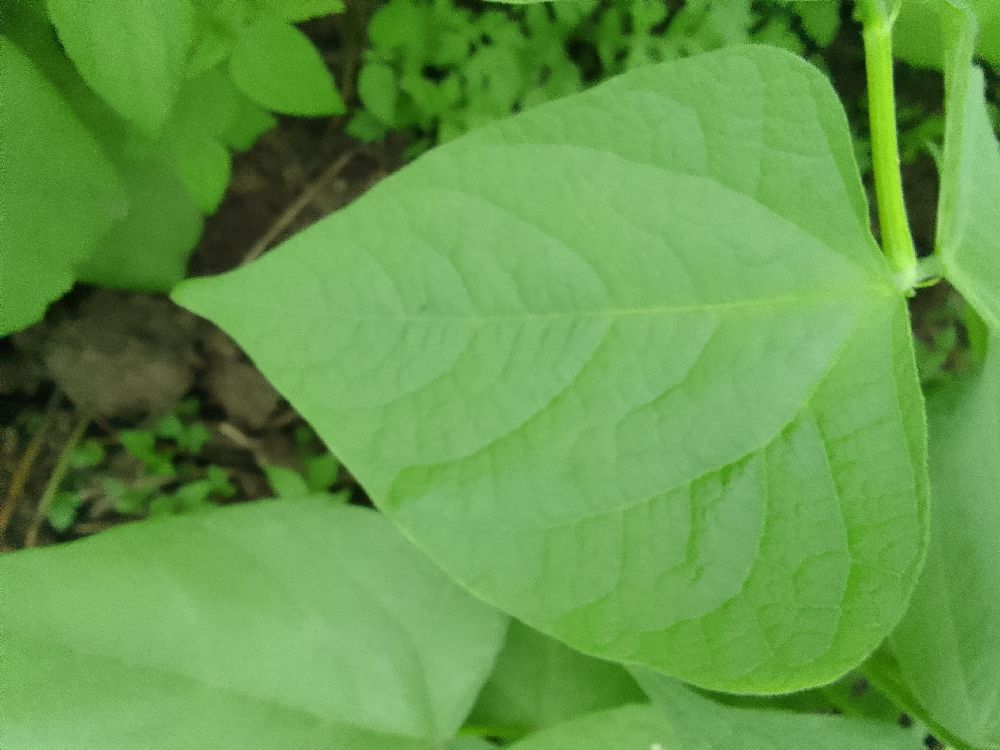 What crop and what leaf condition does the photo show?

common bean, healthy
